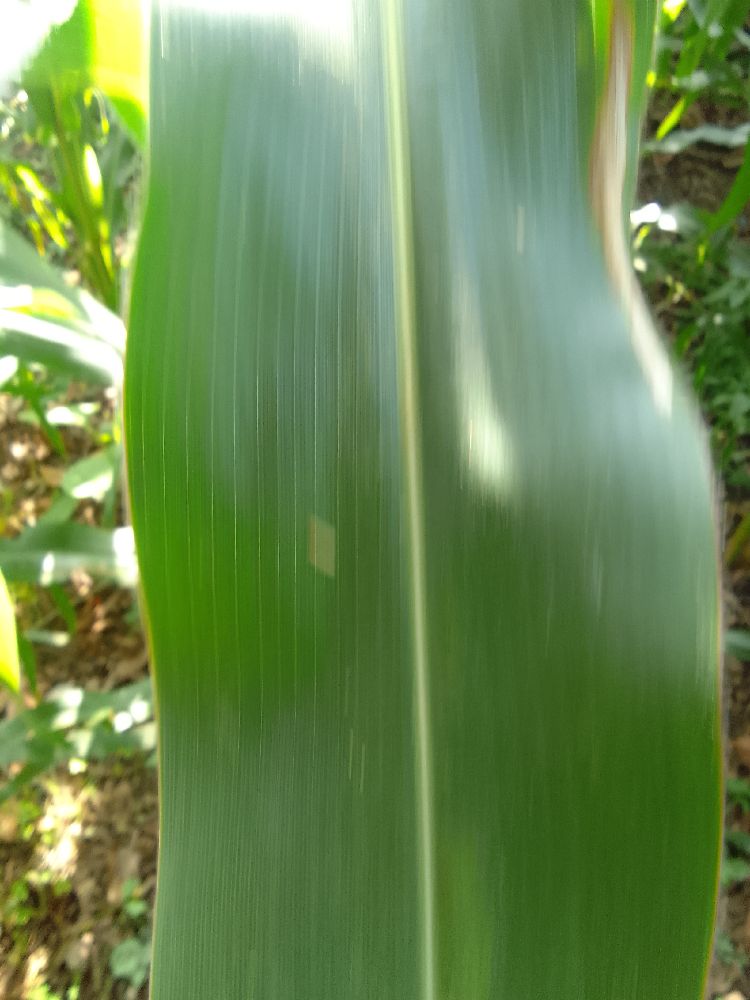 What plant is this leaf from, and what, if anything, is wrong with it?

maize, healthy
